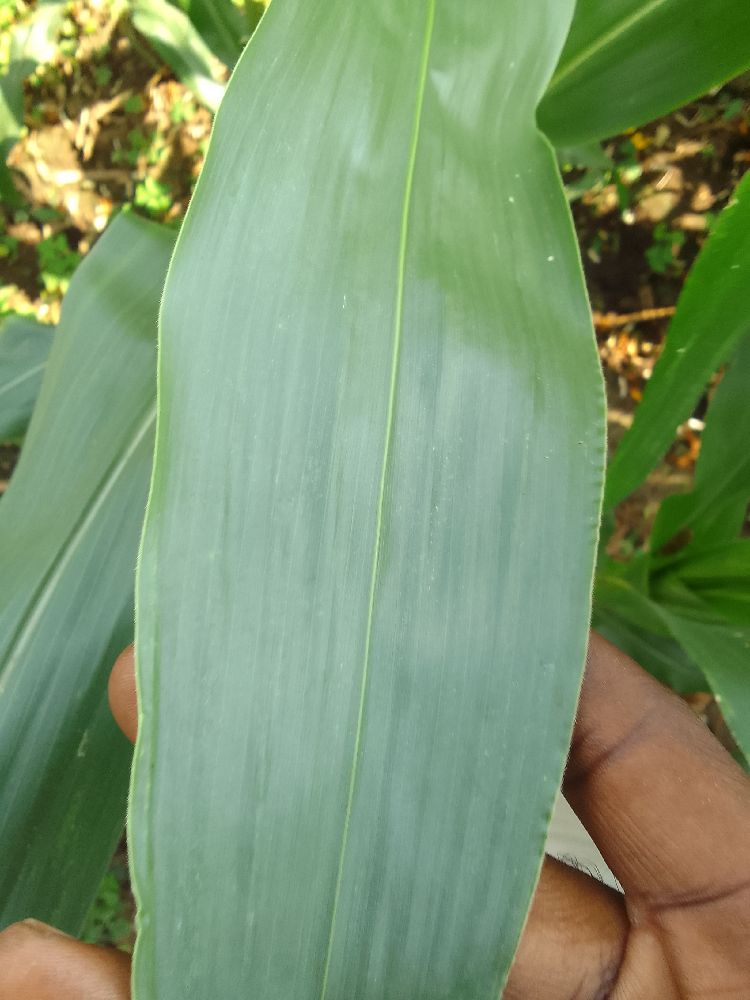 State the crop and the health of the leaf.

maize, healthy
